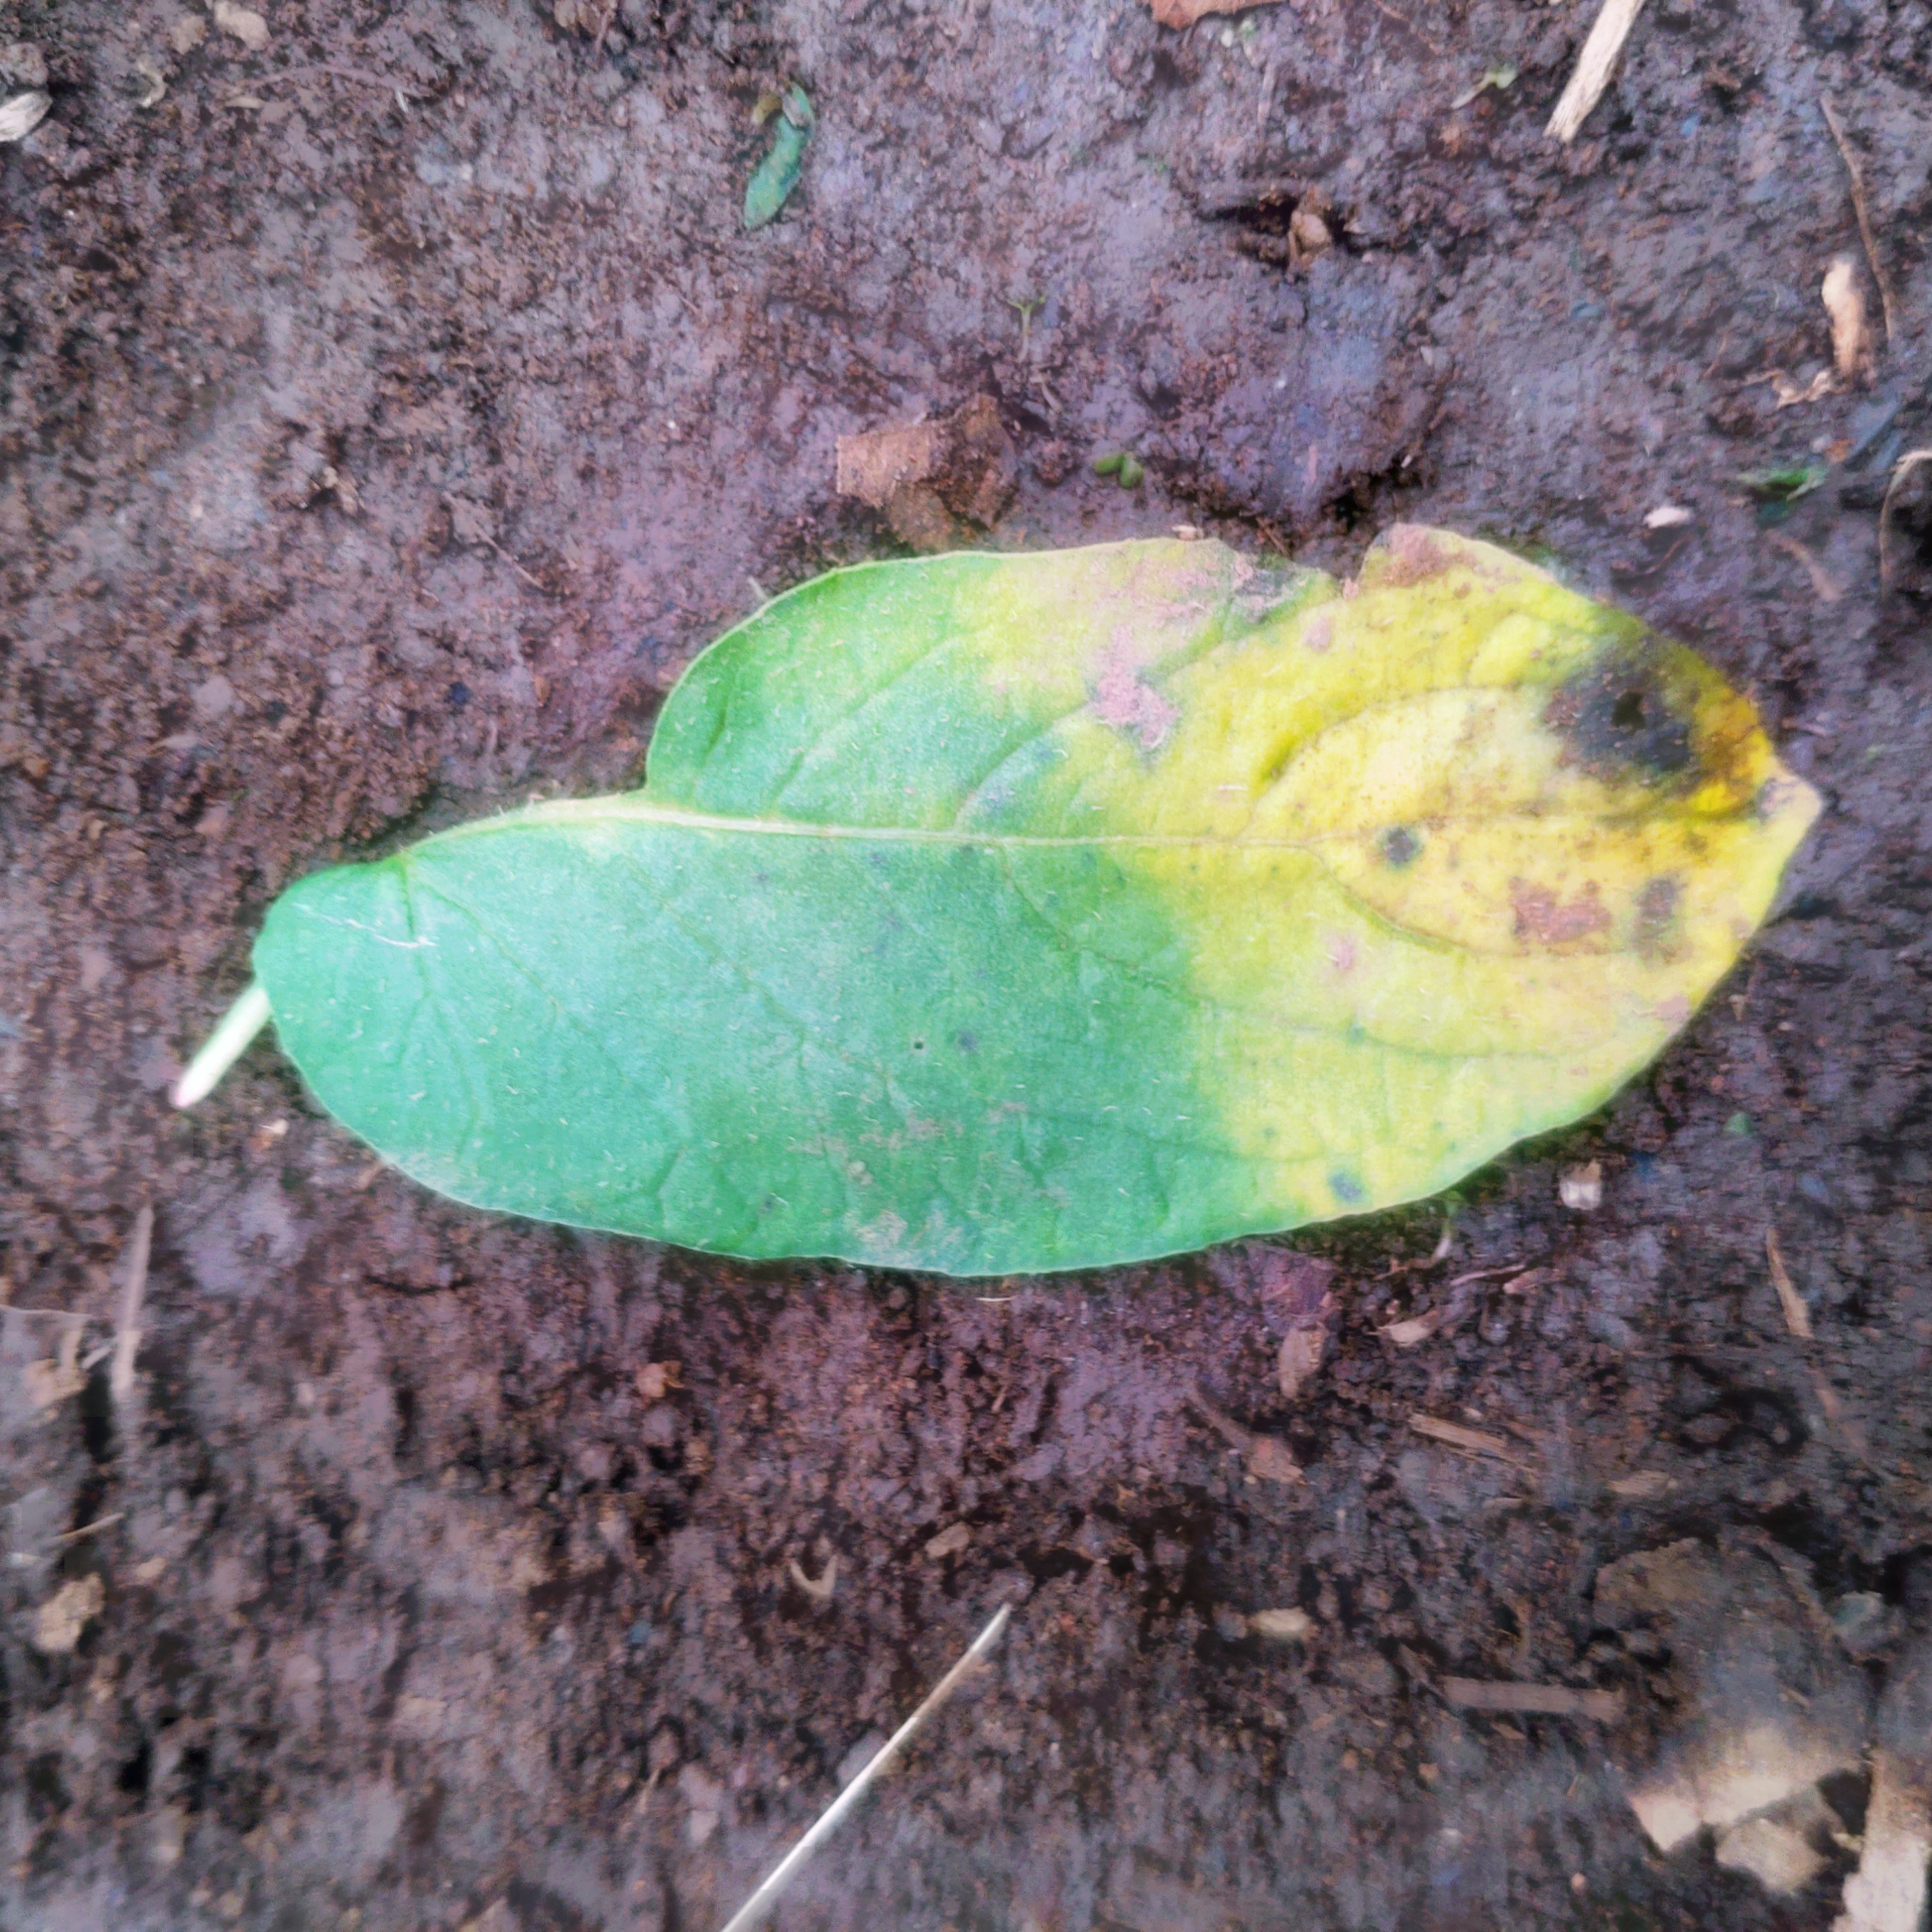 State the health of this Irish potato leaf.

late blight
